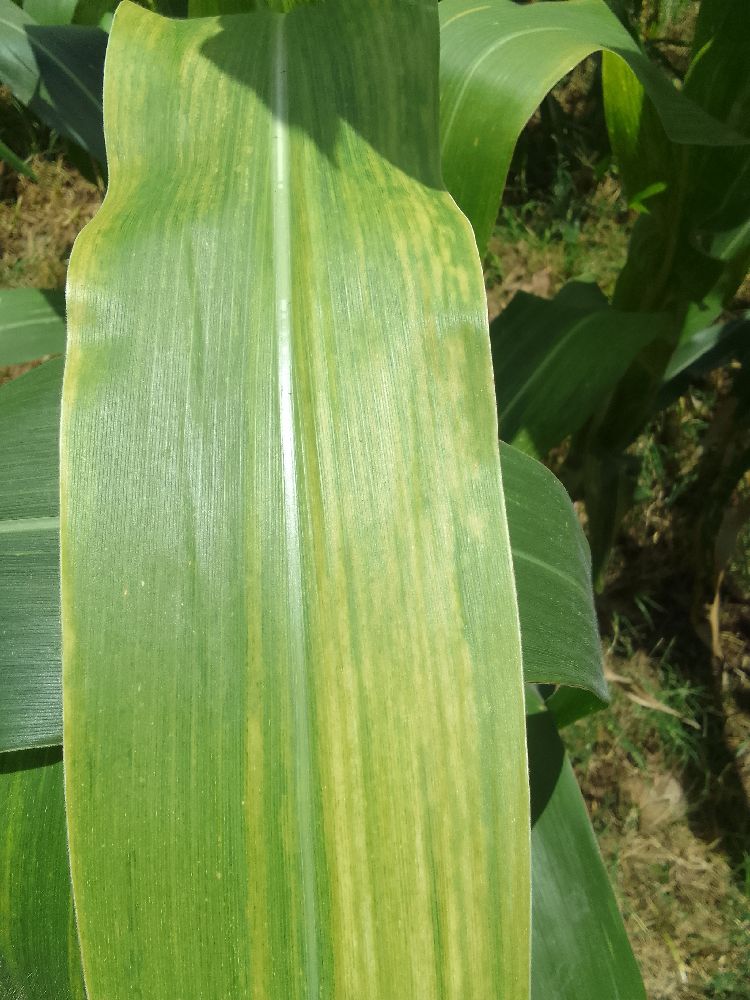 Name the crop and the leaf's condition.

maize, maize lethal necrosis
